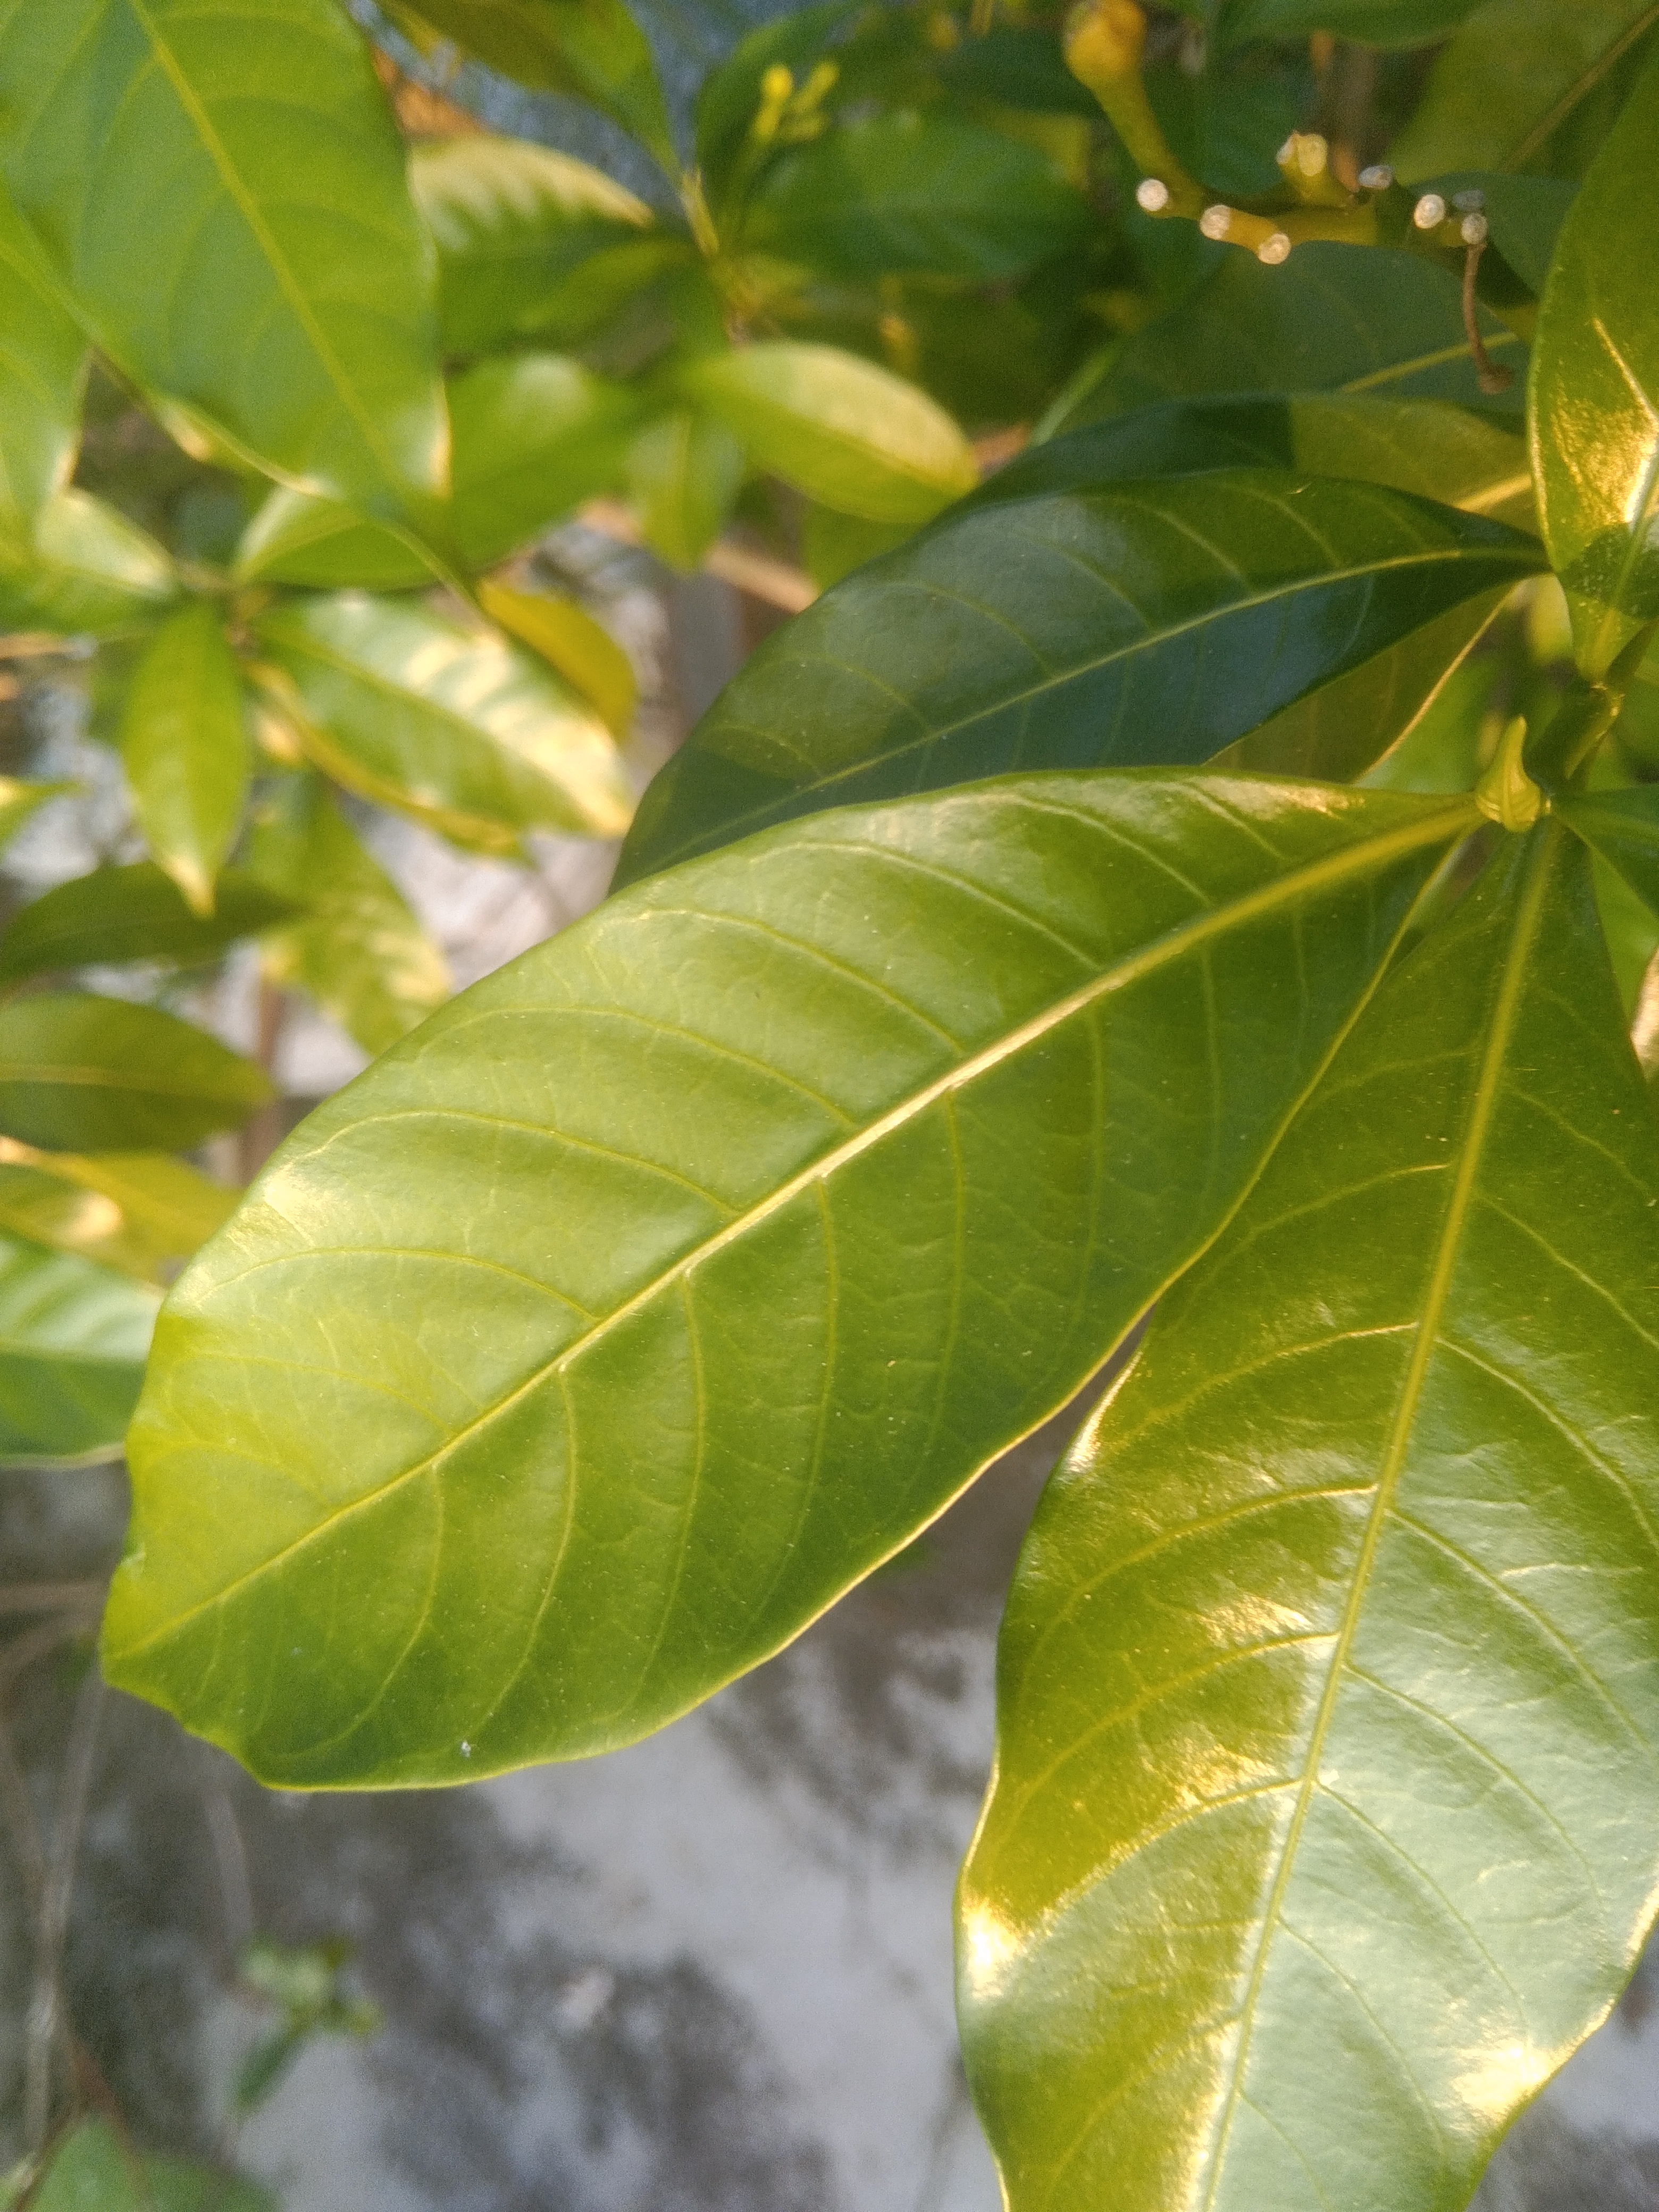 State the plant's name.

togor
